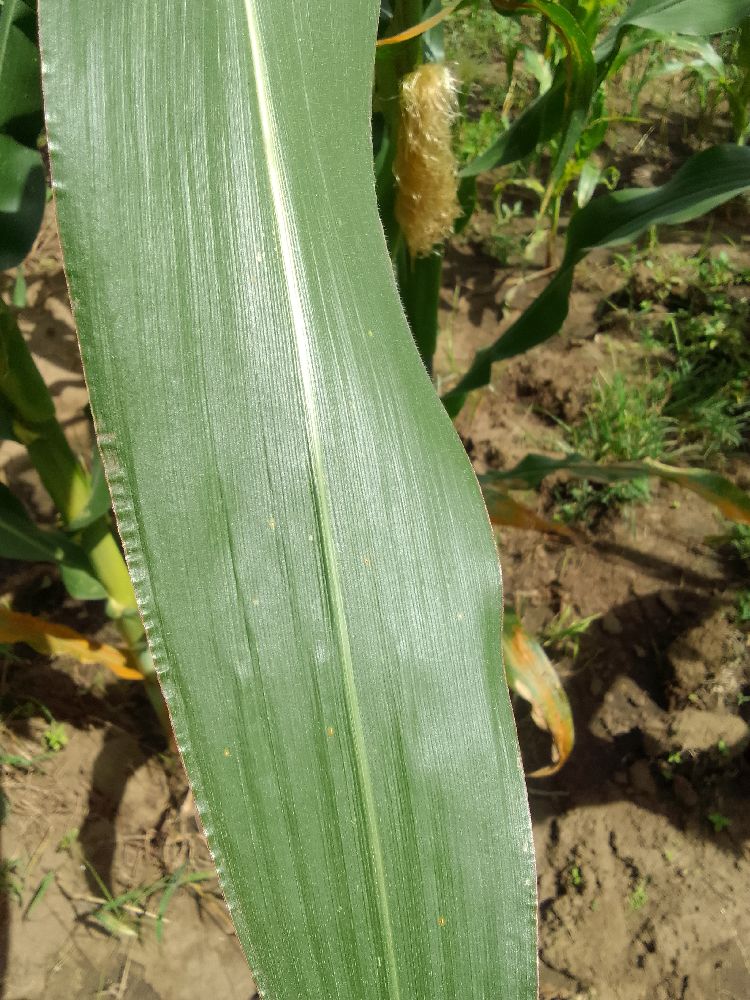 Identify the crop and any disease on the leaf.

maize, healthy
